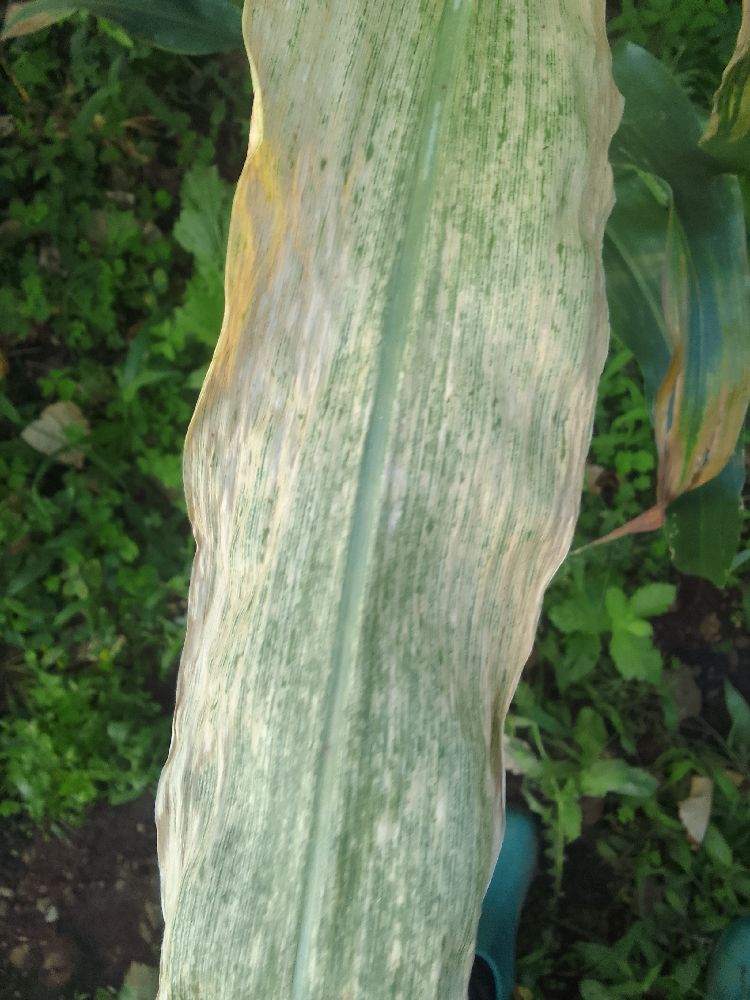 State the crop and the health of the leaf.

maize, maize lethal necrosis
